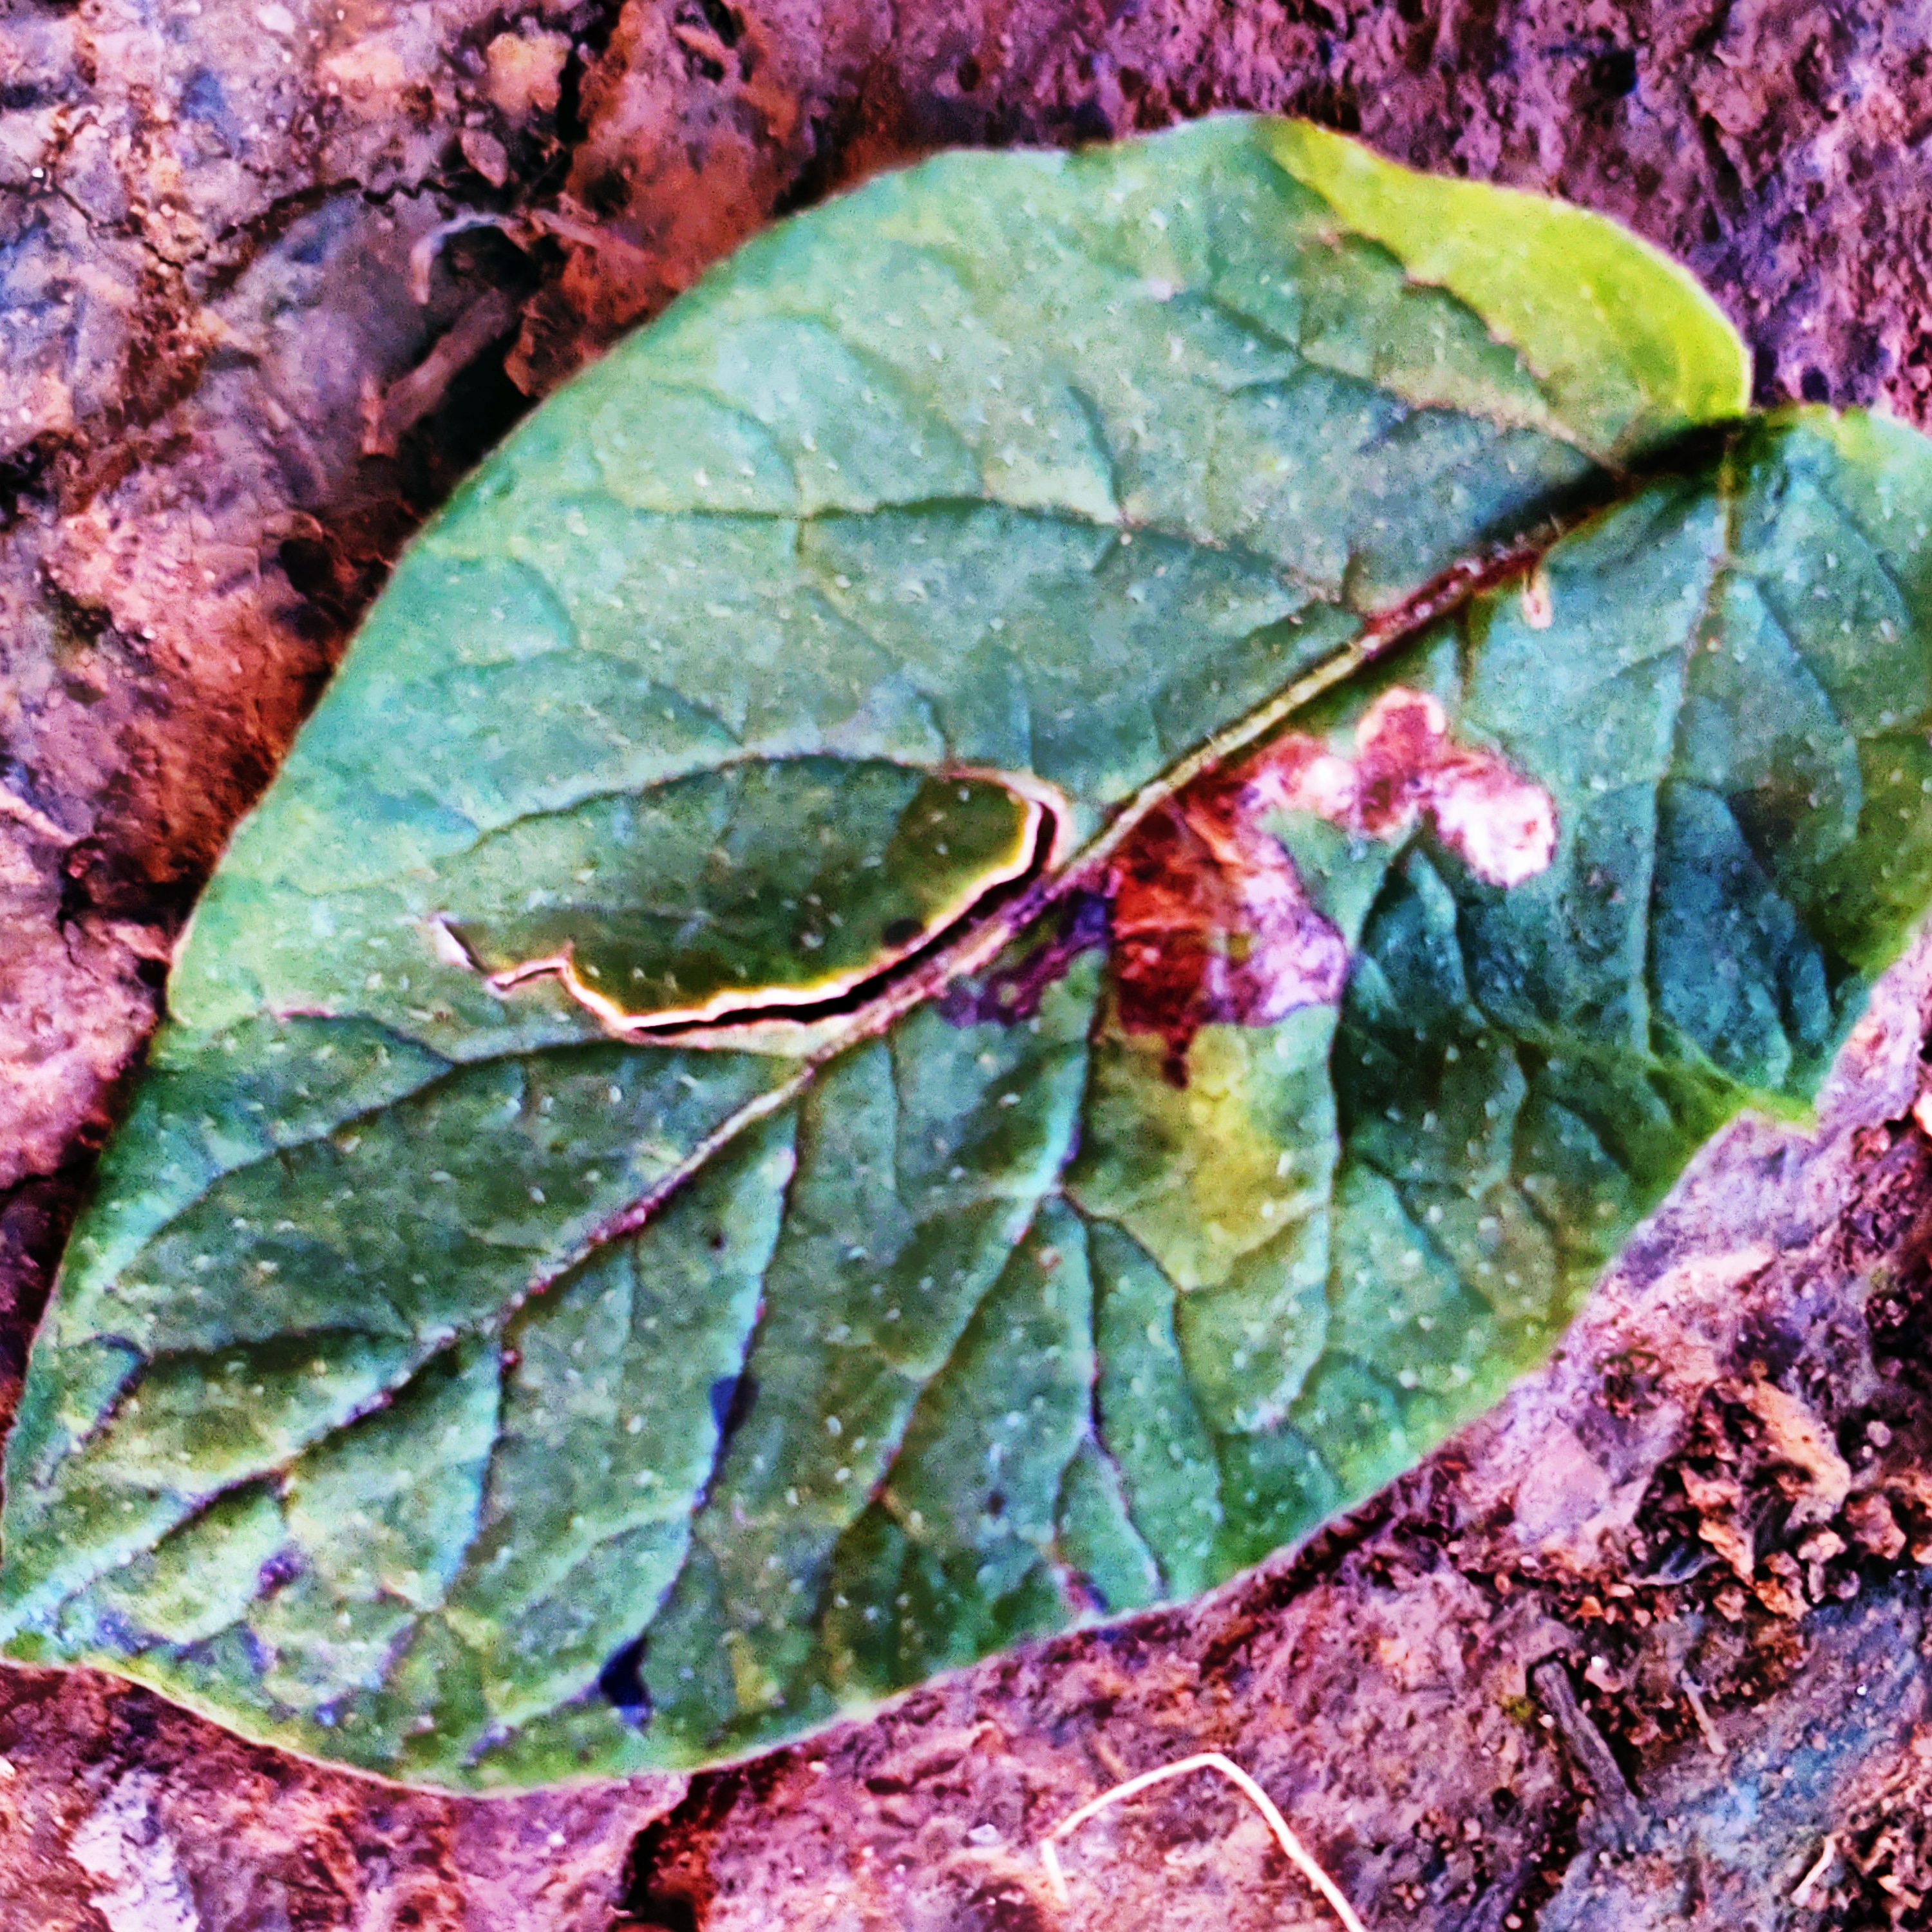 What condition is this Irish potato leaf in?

late blight
